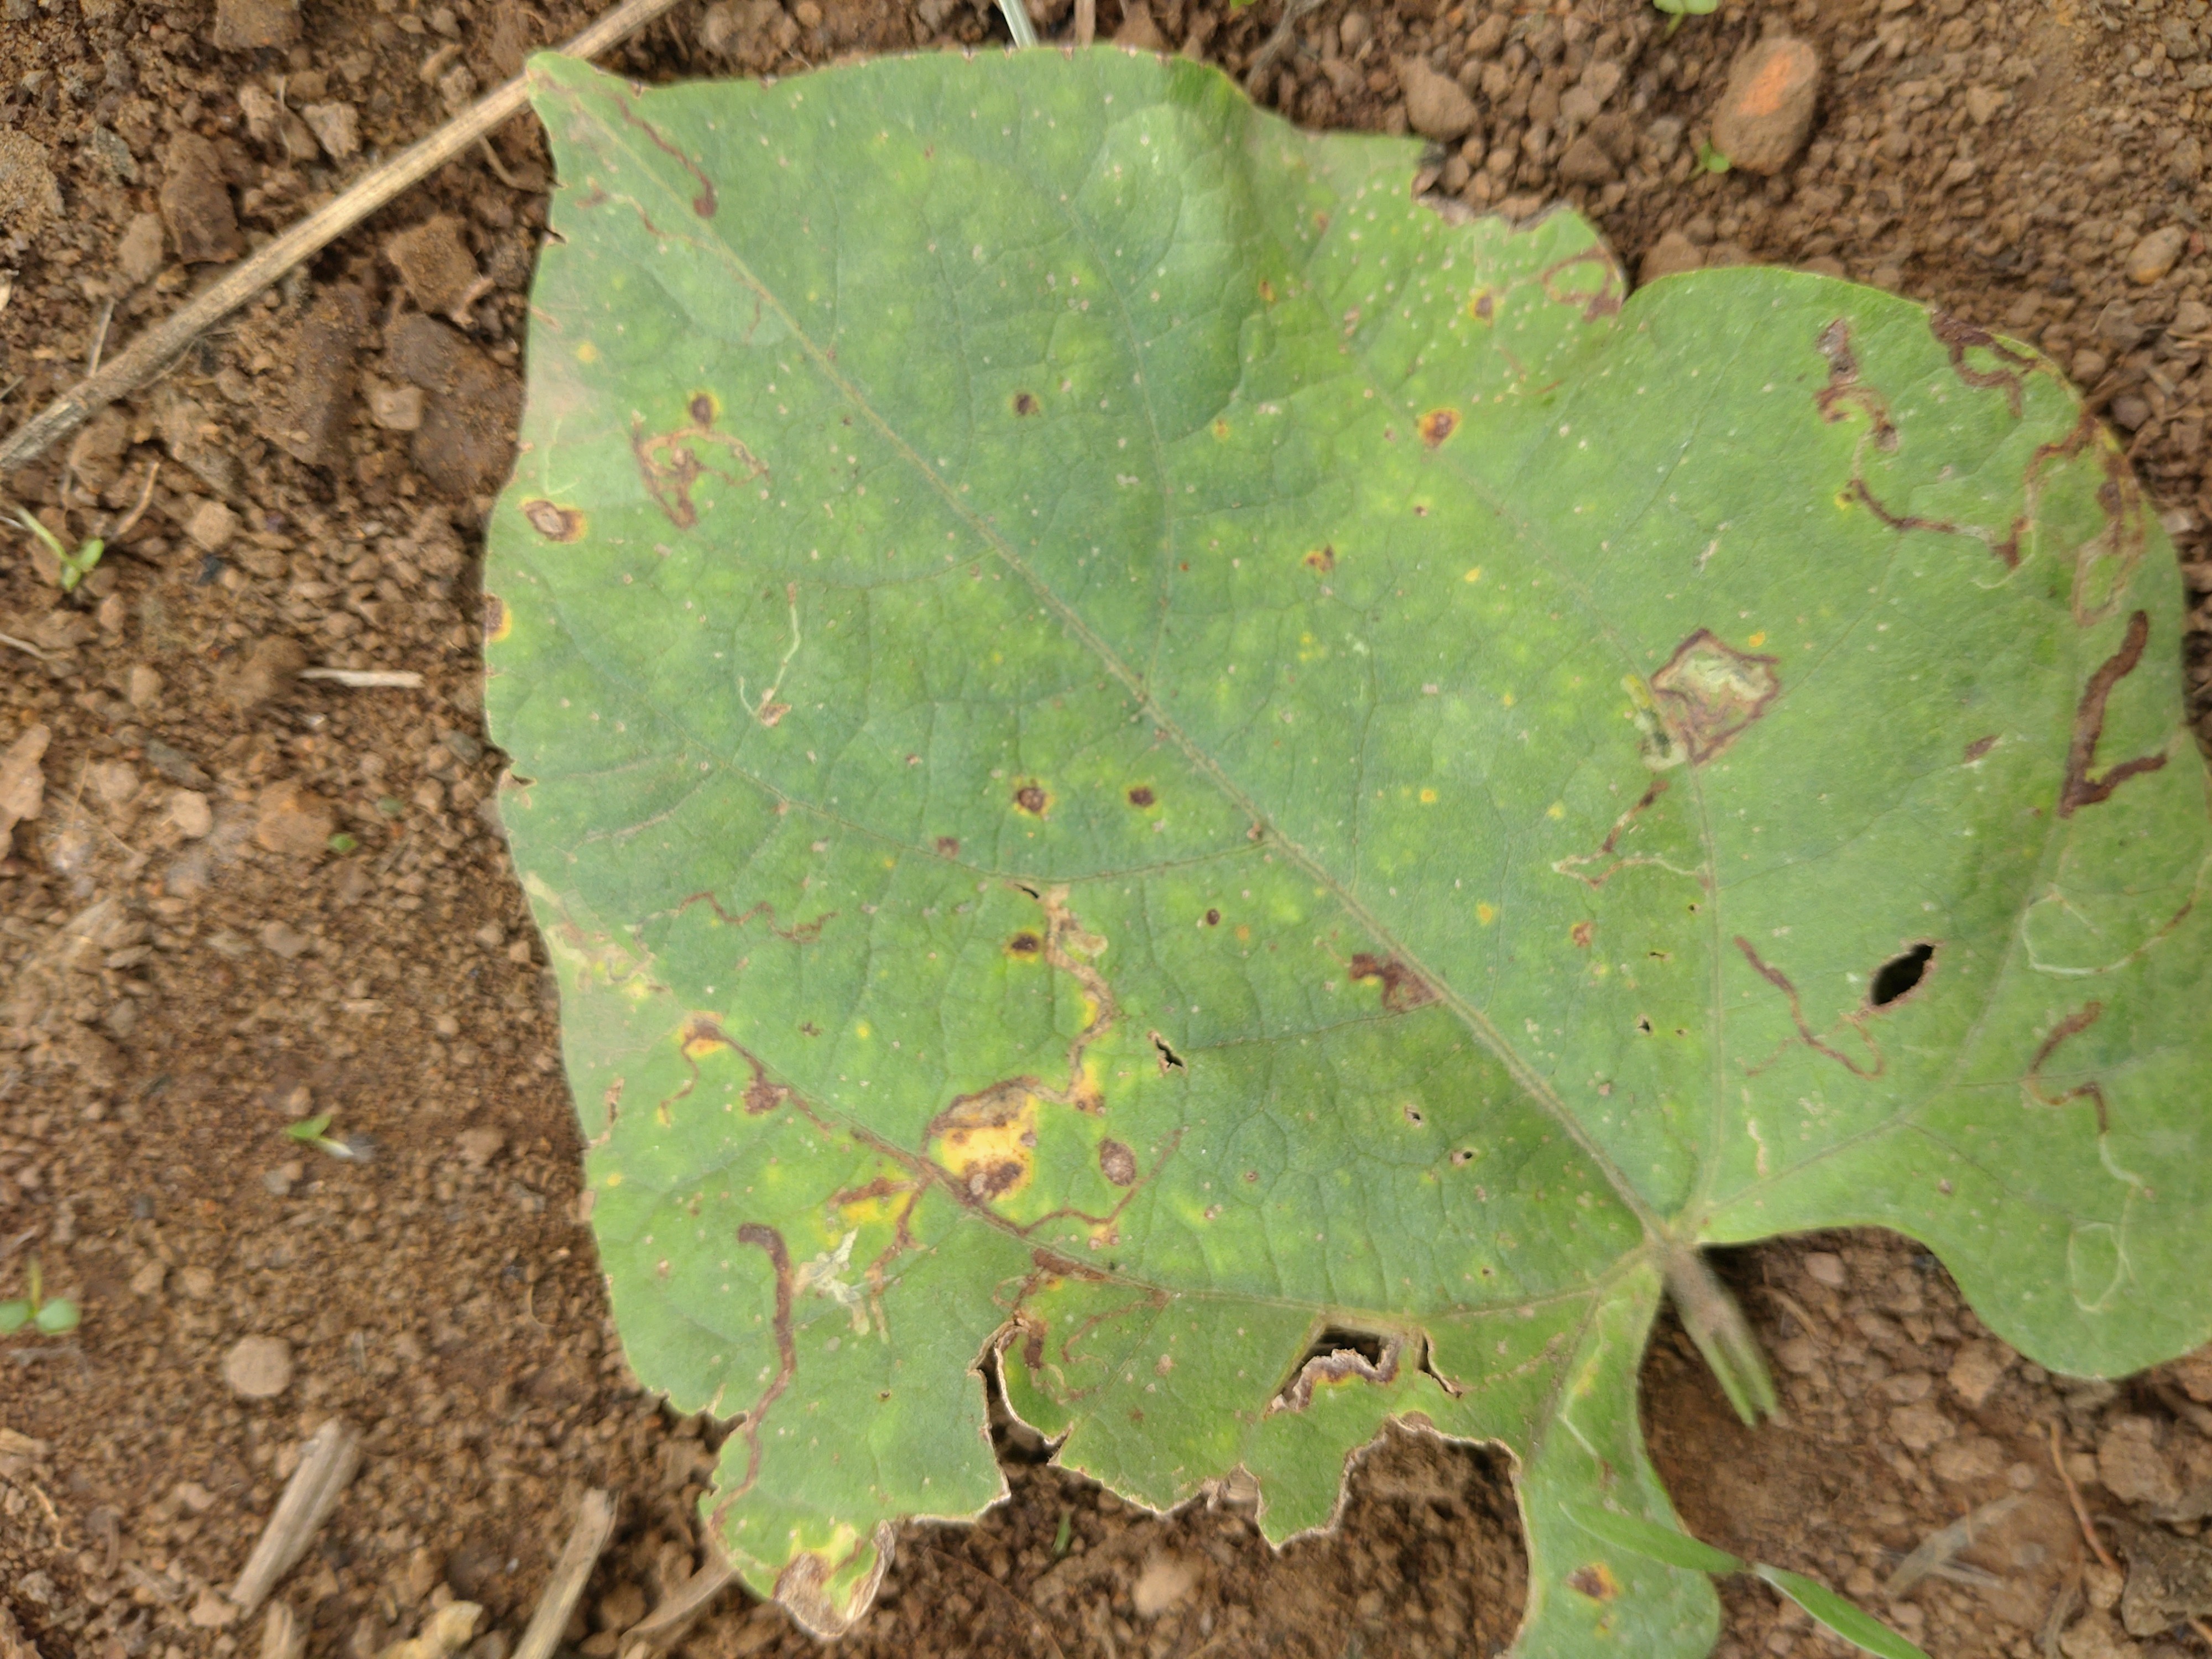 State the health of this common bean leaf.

rust
